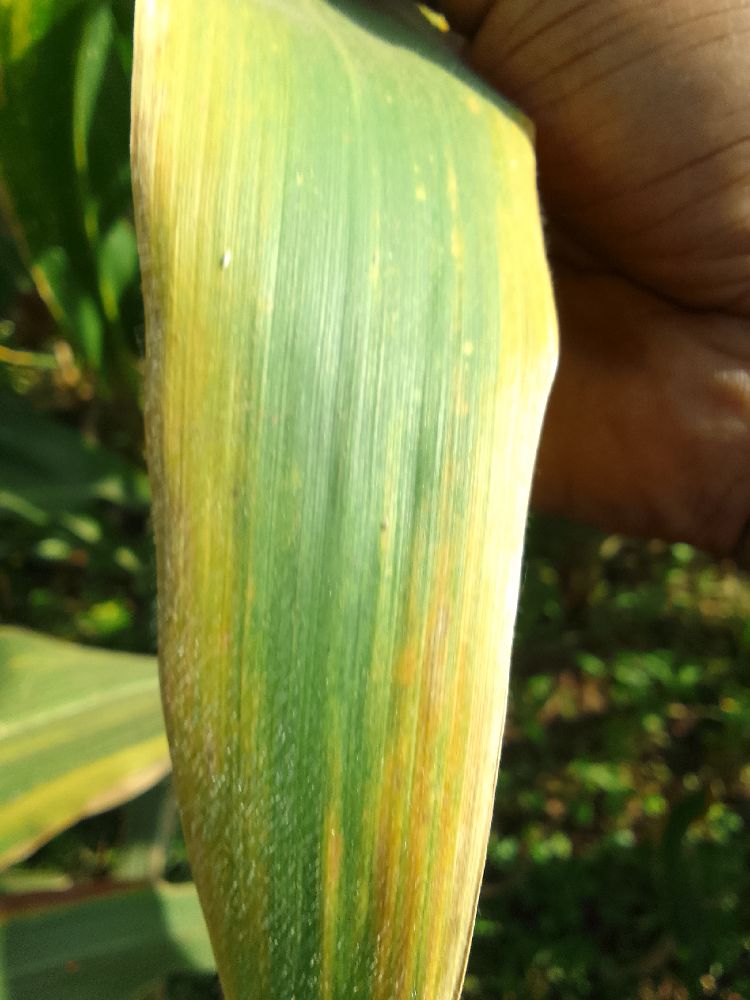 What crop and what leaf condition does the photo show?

maize, maize lethal necrosis
